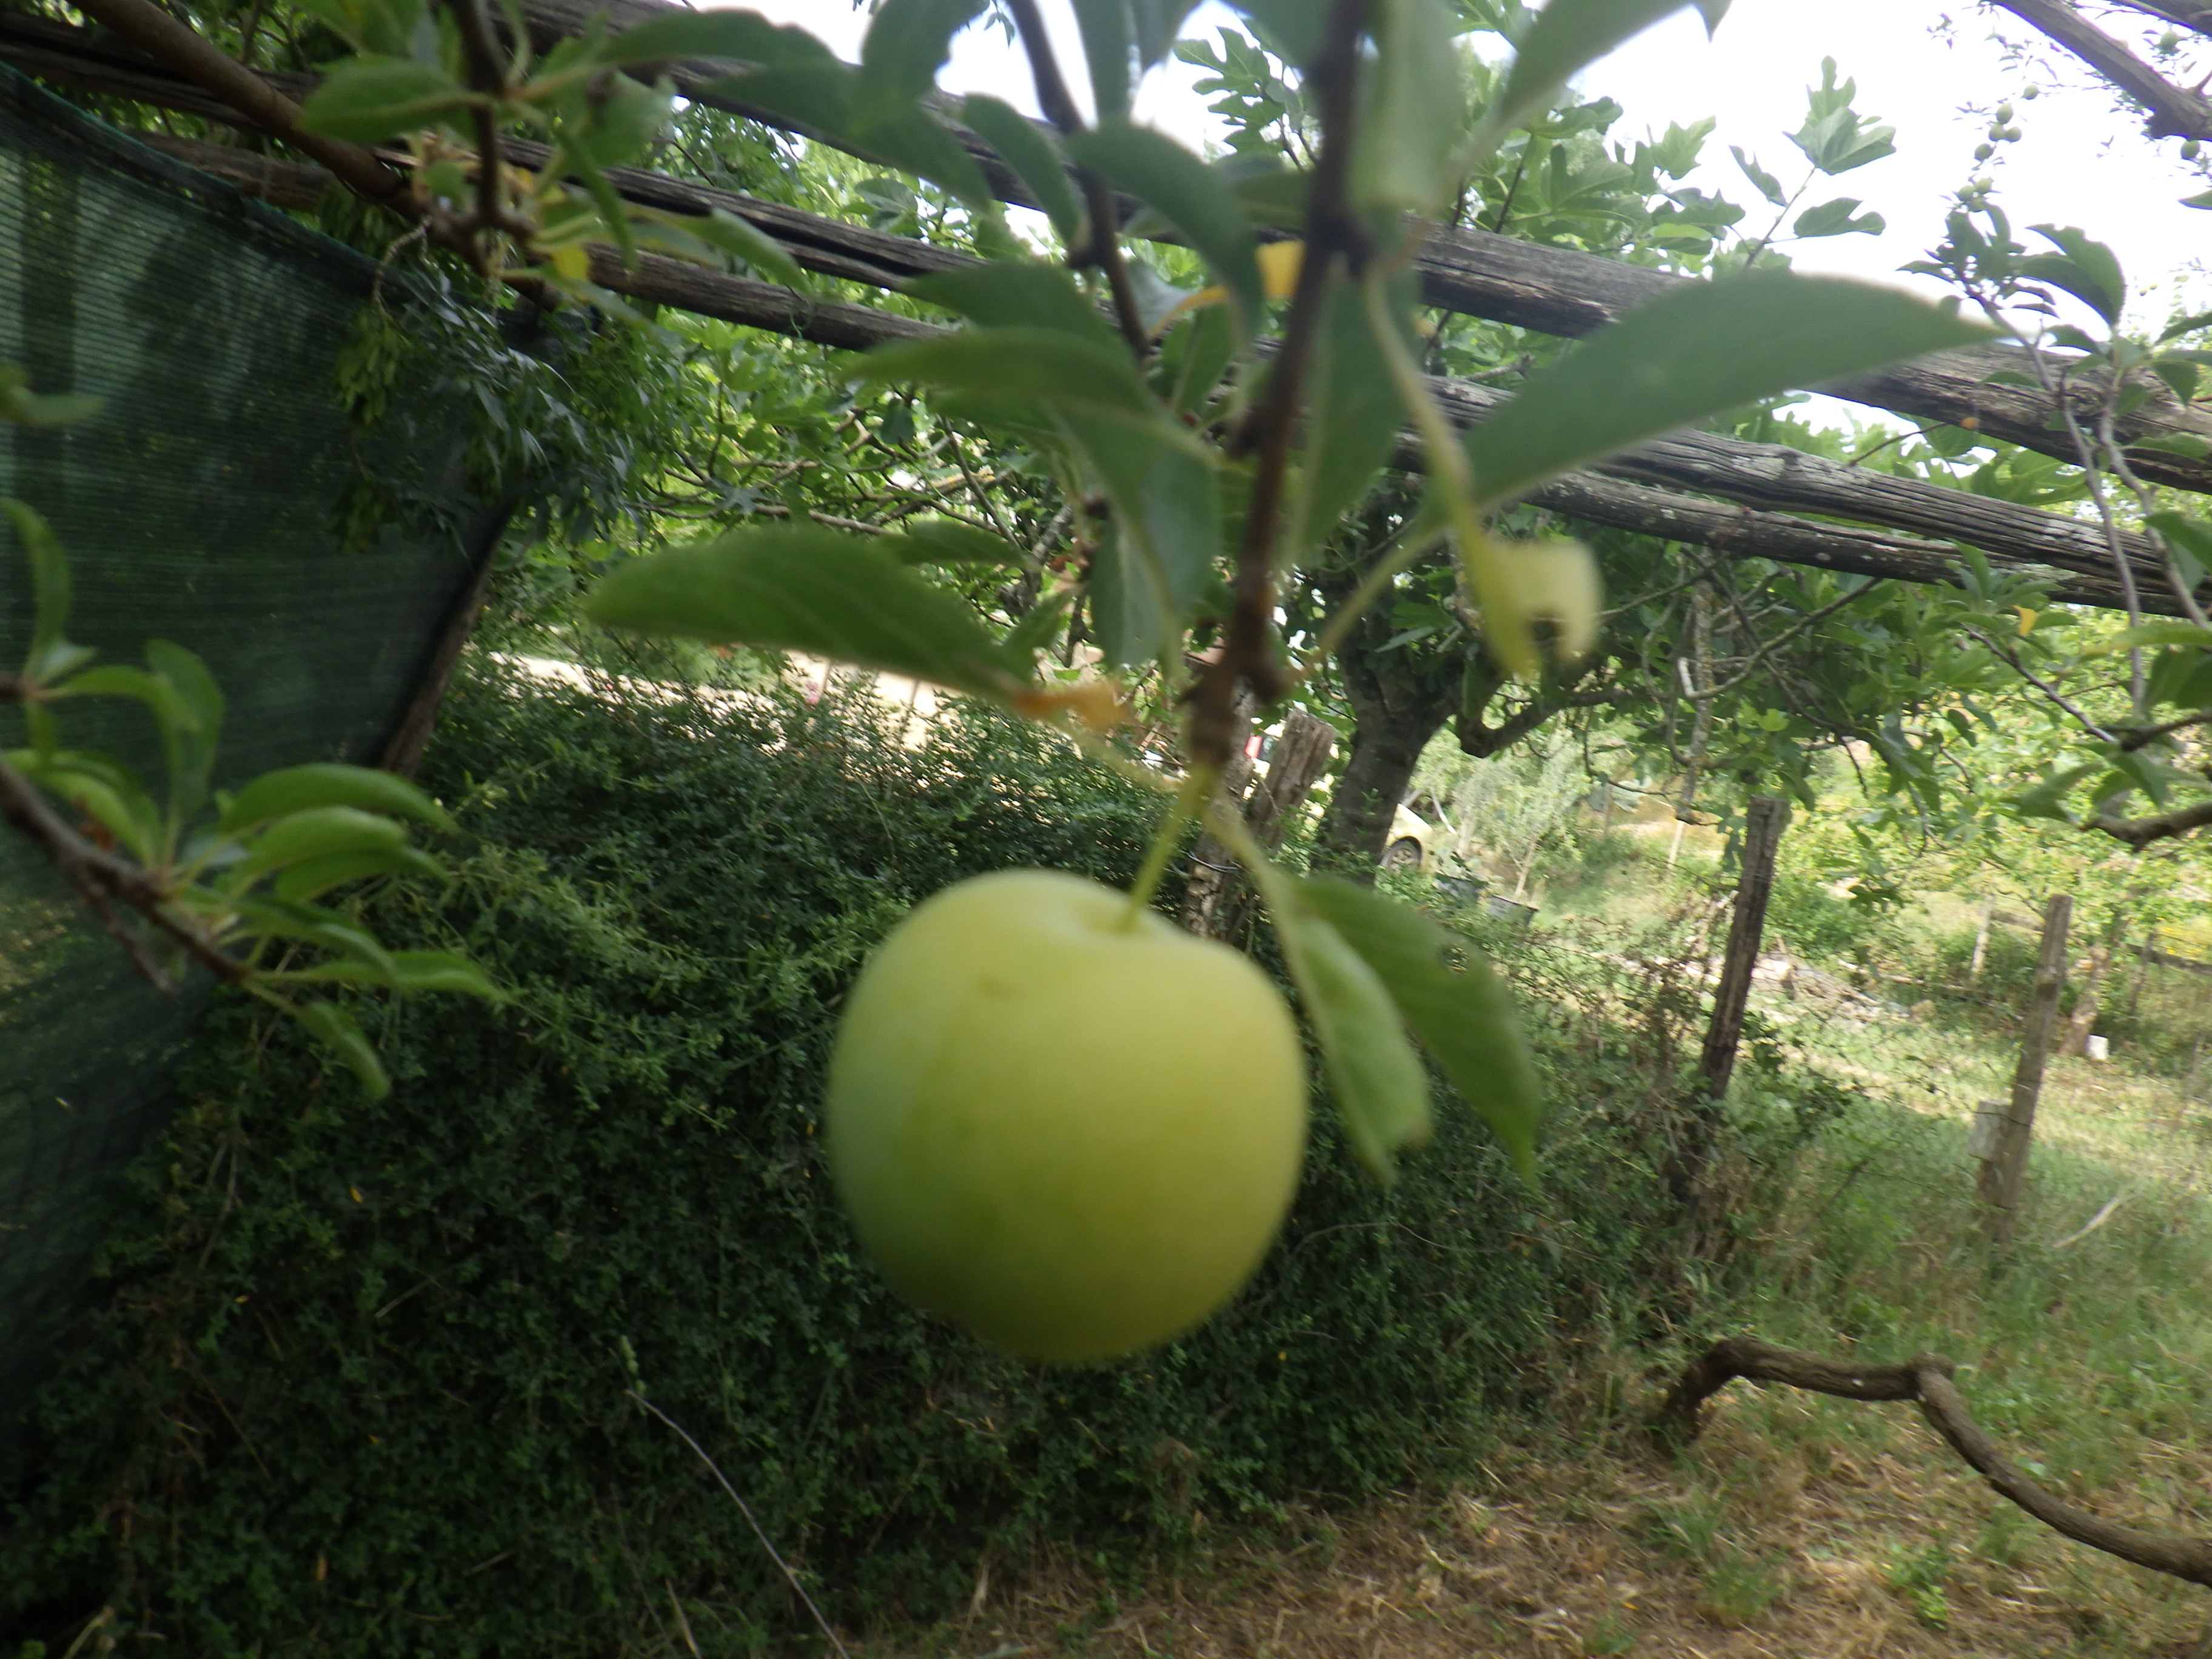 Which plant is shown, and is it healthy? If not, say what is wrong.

plum, phytophagous
